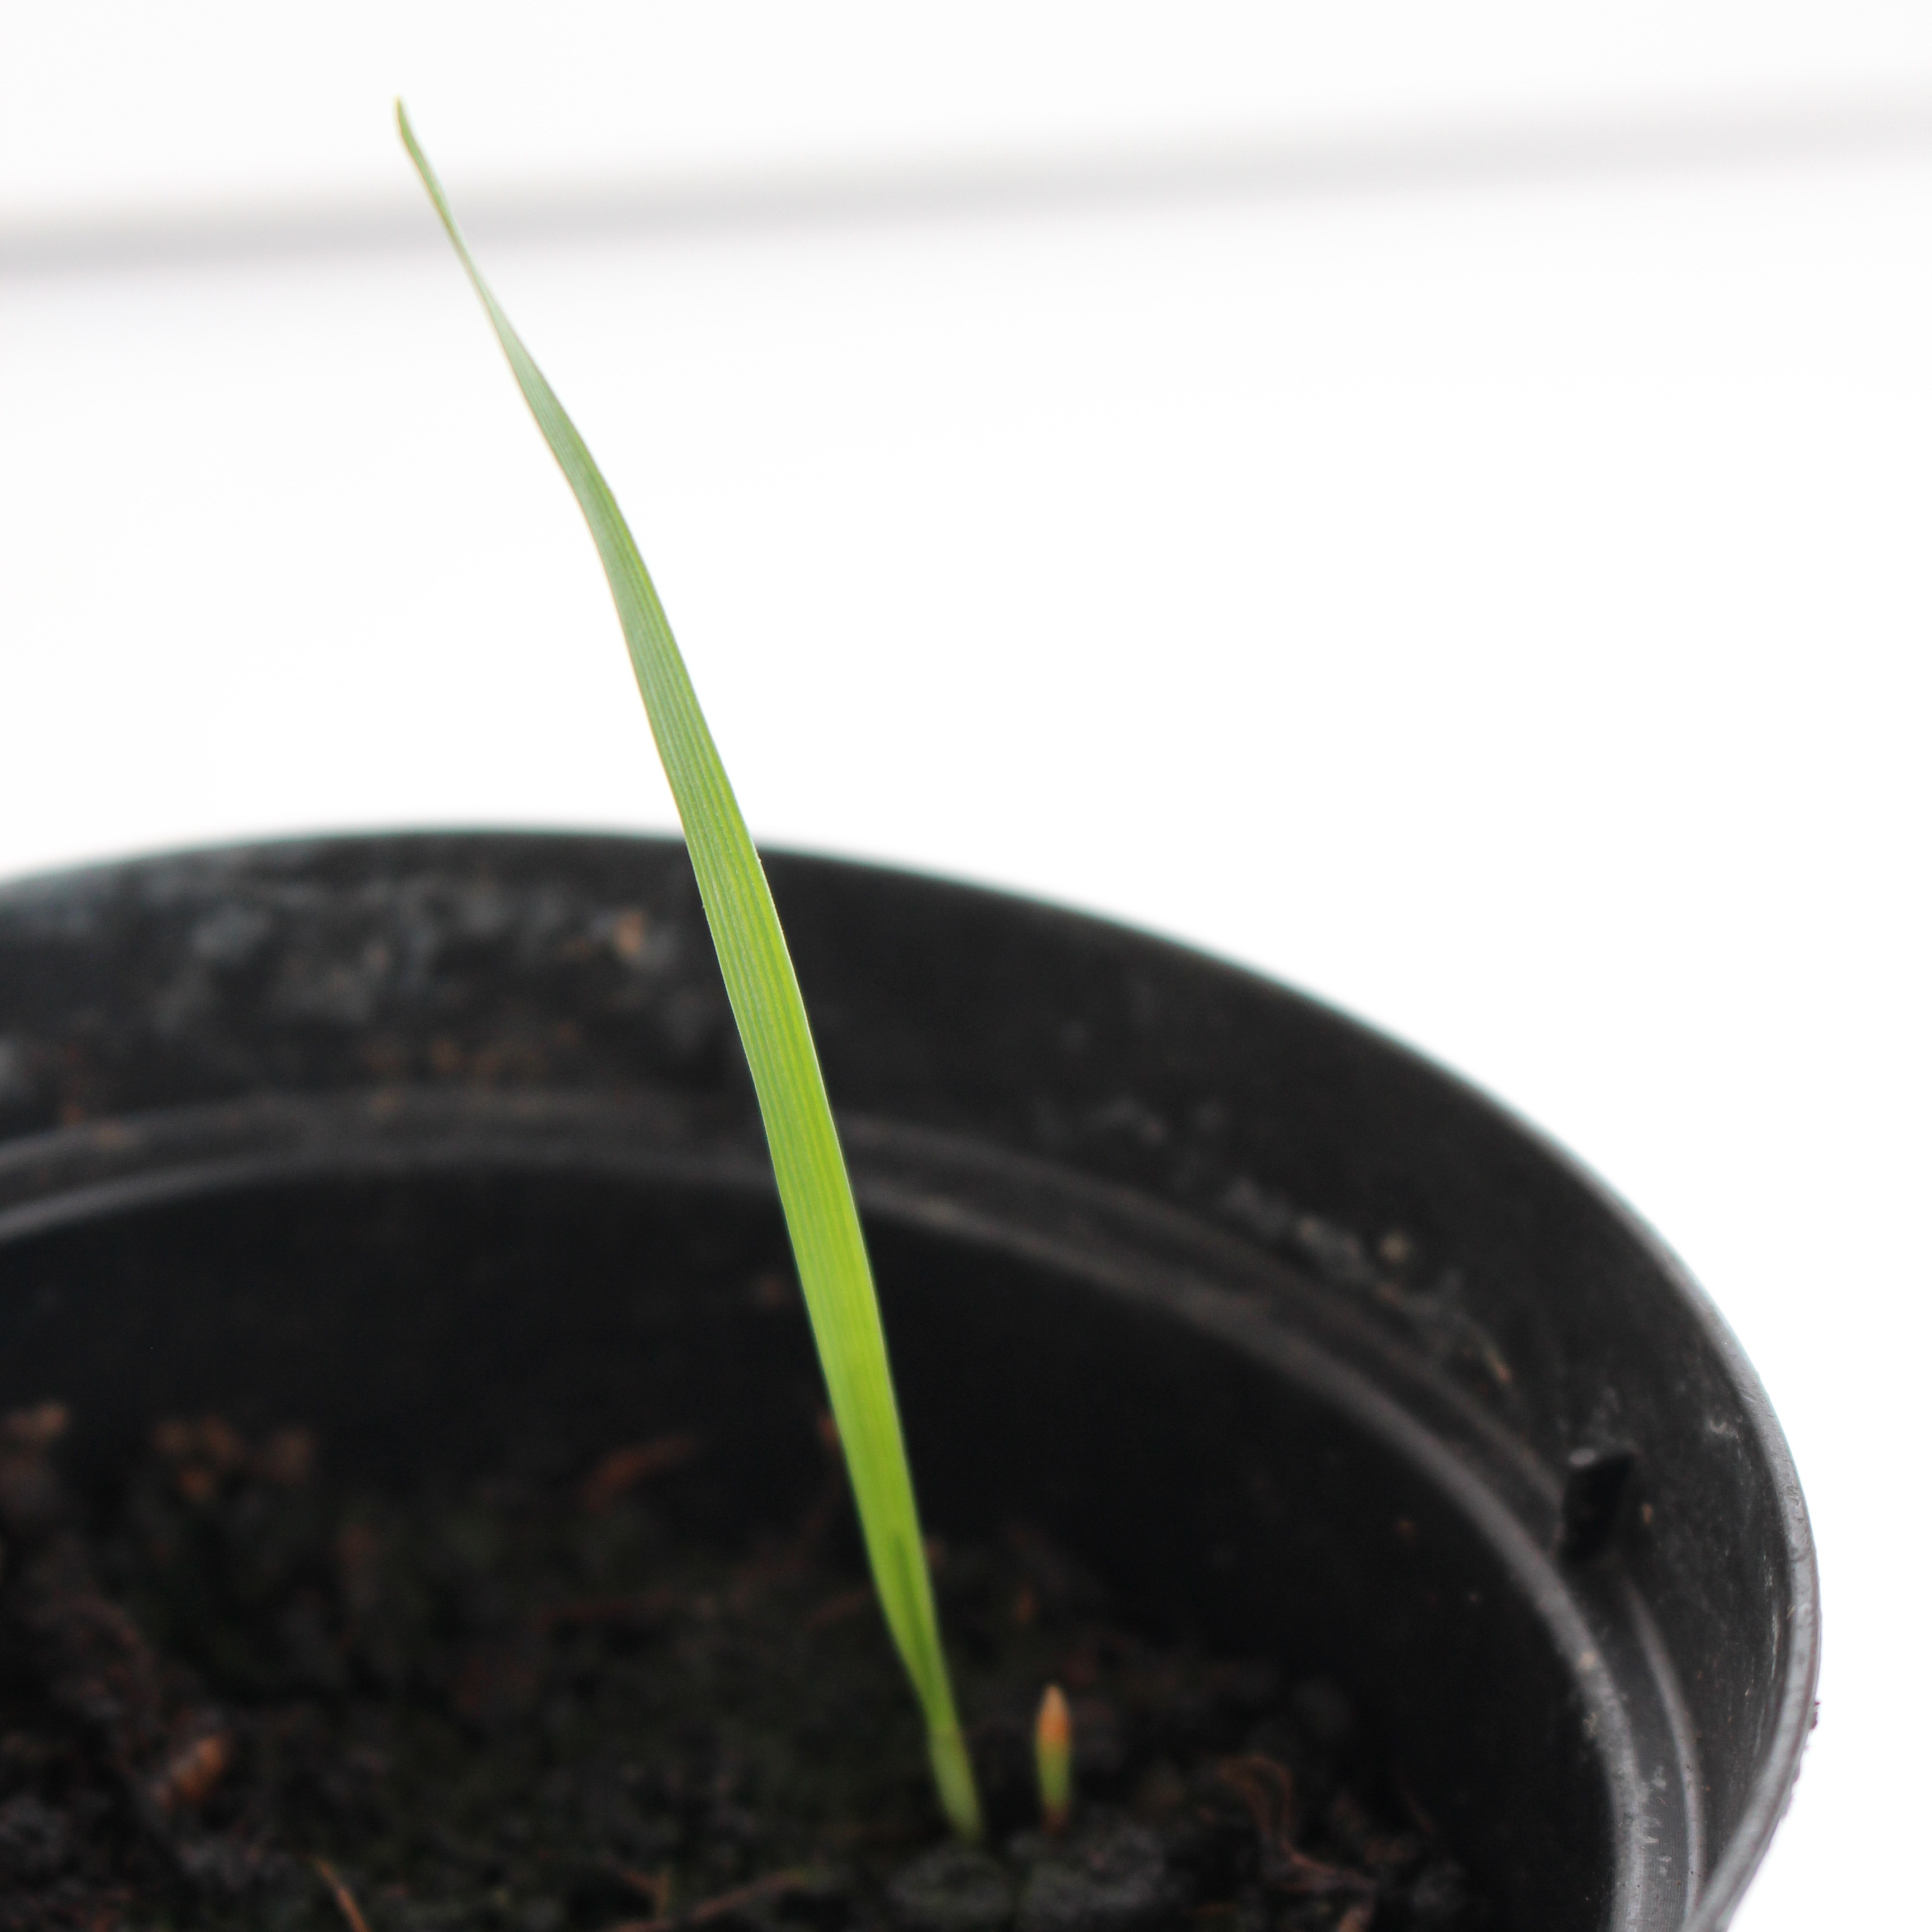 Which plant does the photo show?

Avena sterilis
